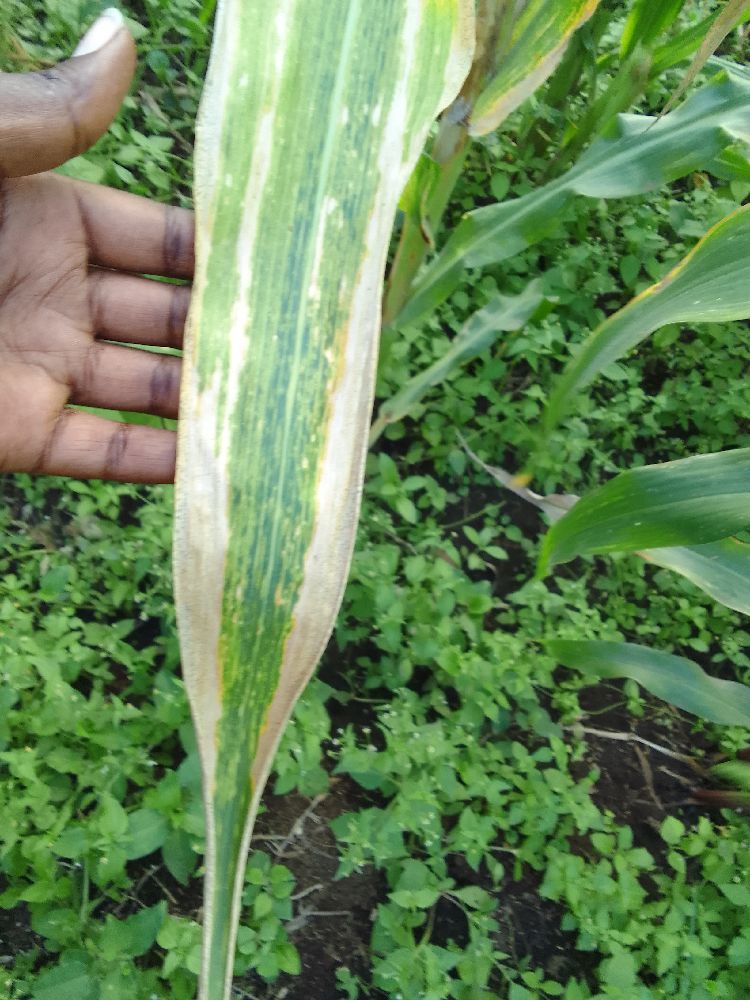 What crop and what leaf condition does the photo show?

maize, maize lethal necrosis
